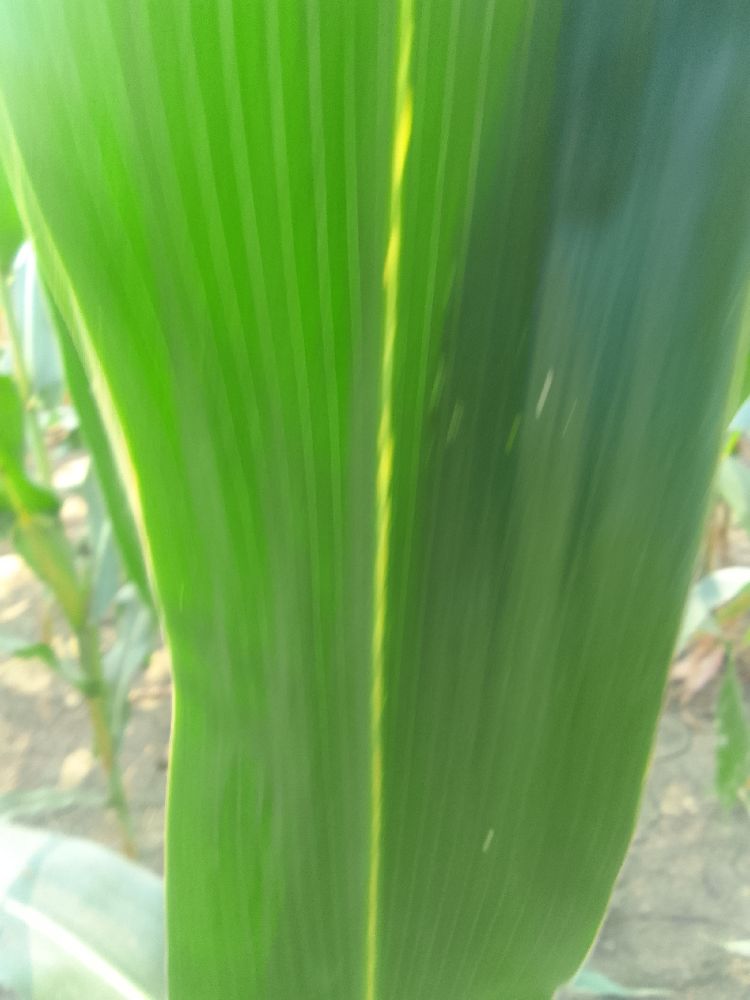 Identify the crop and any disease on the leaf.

maize, healthy
